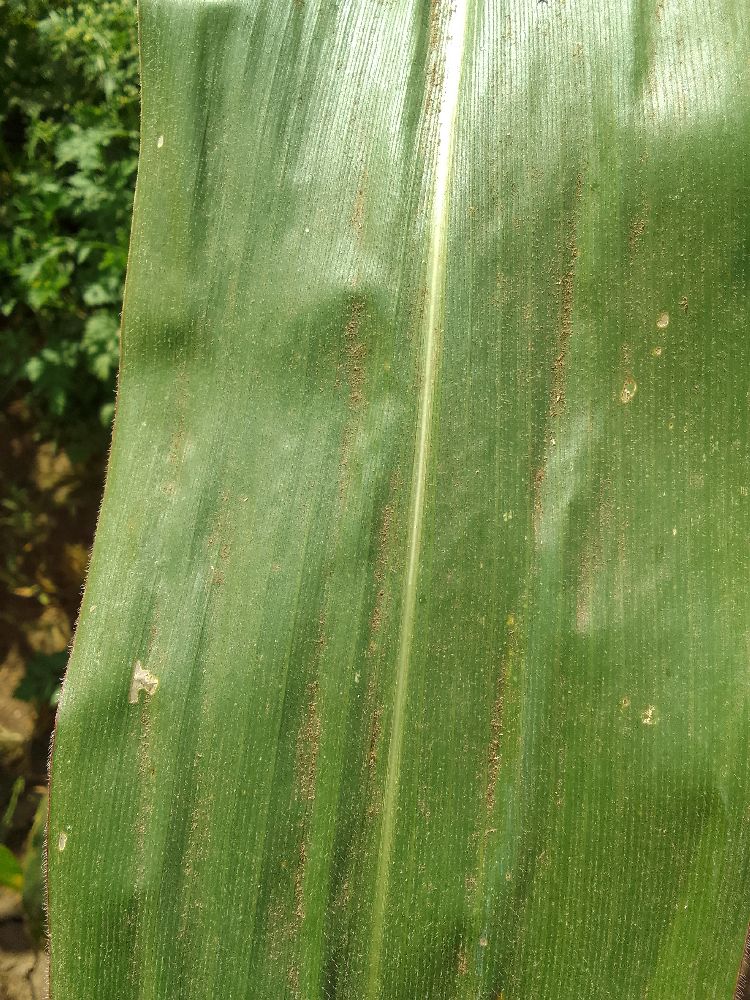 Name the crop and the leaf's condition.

maize, healthy
